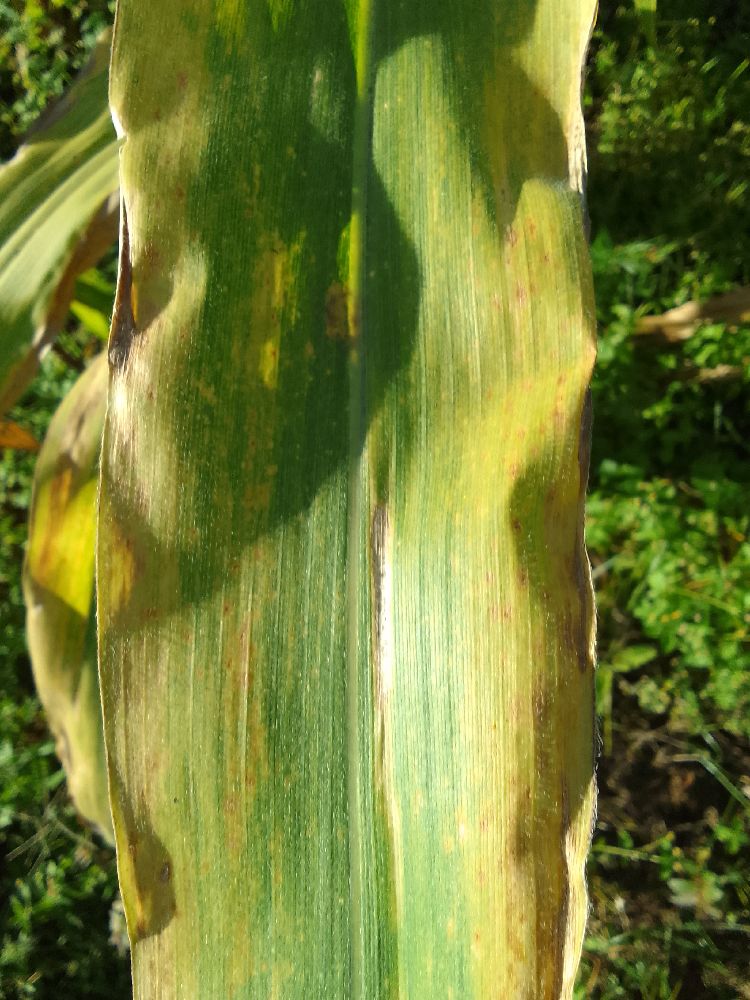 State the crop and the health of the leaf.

maize, maize lethal necrosis
